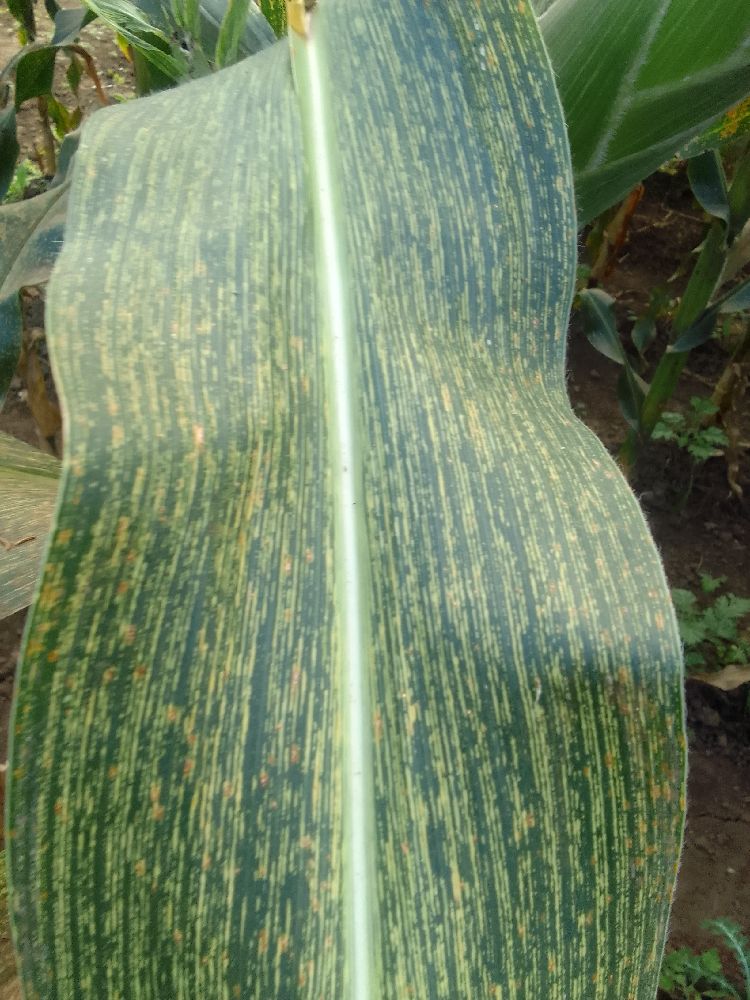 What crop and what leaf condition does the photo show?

maize, maize streak virus
